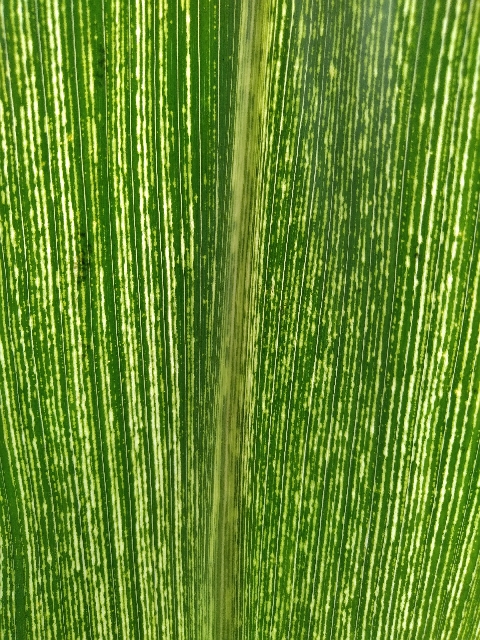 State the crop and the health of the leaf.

maize, maize streak virus
